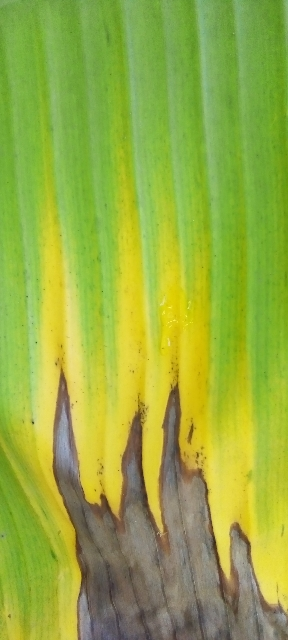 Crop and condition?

banana, fusarium wilt race 1
